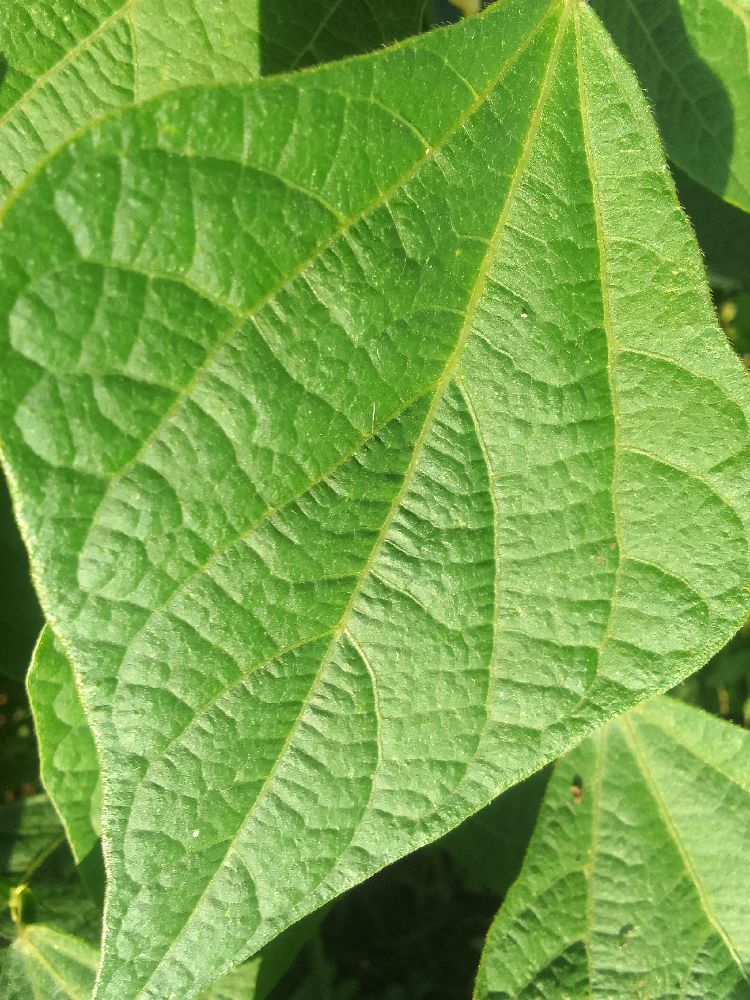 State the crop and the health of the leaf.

common bean, healthy
